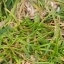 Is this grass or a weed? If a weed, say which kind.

grass
